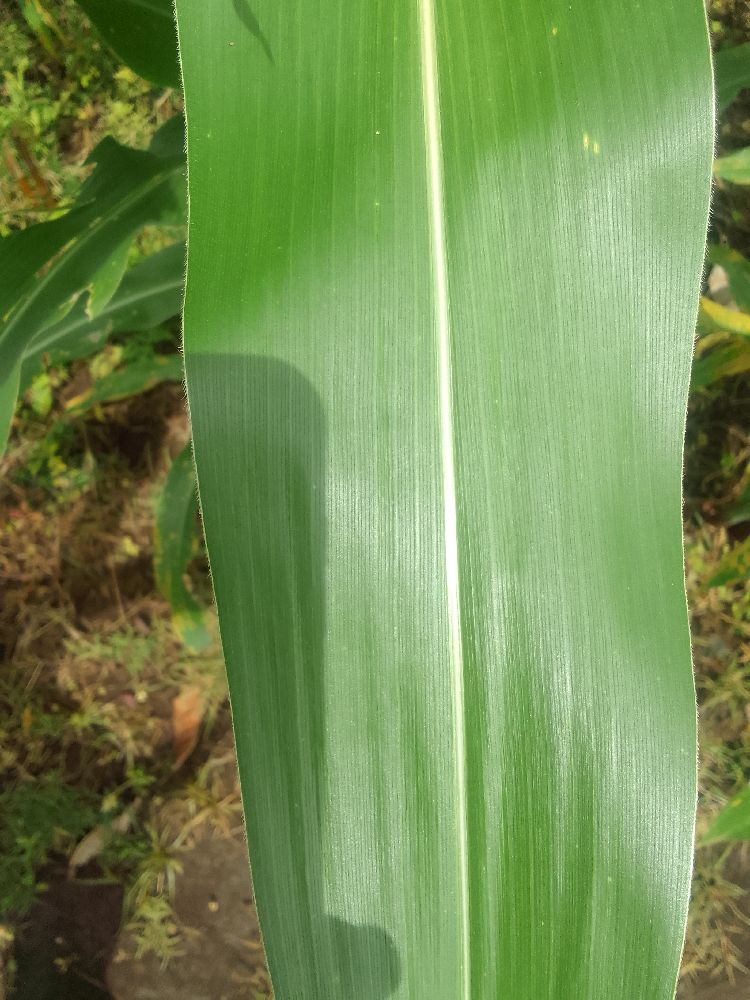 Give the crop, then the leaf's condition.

maize, healthy
